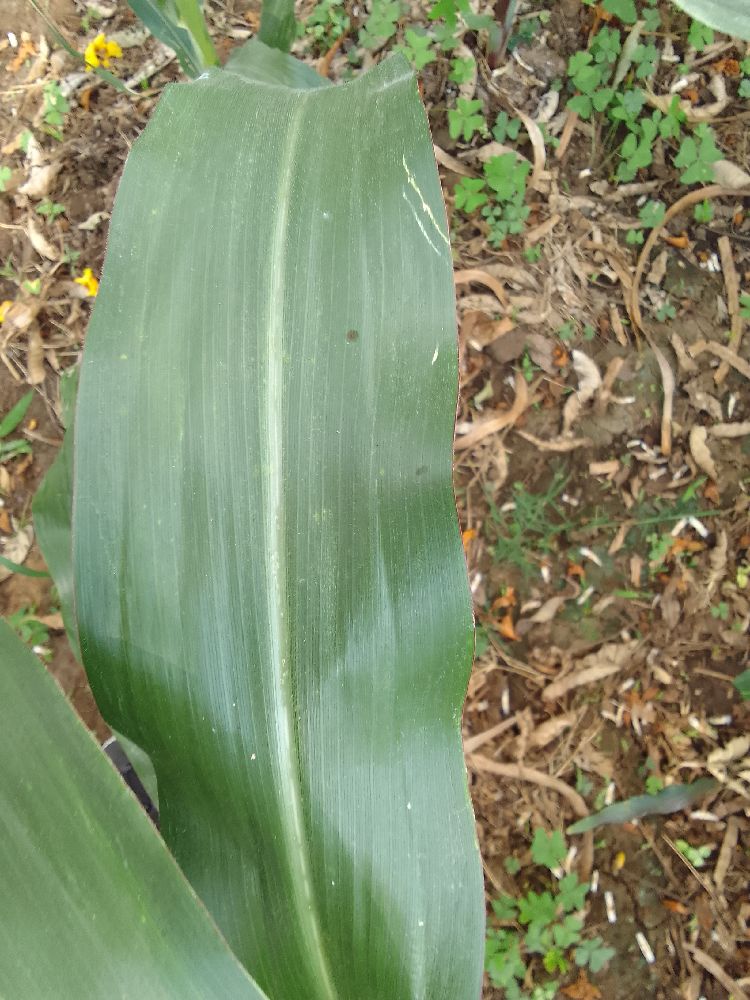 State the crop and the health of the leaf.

maize, healthy
